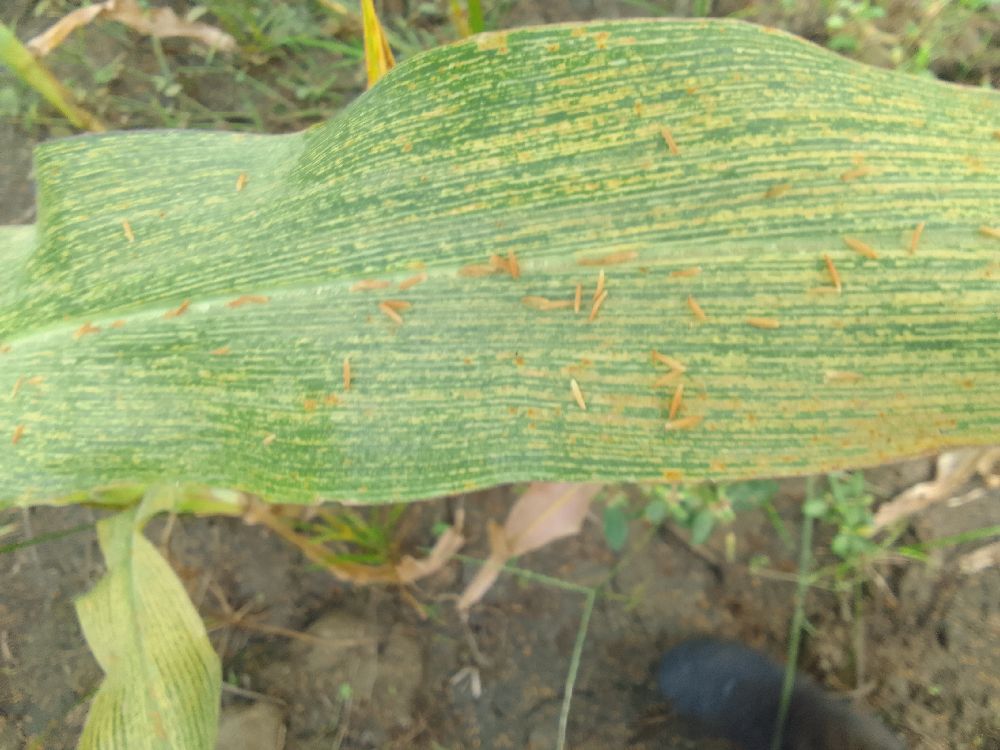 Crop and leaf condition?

maize, maize streak virus
